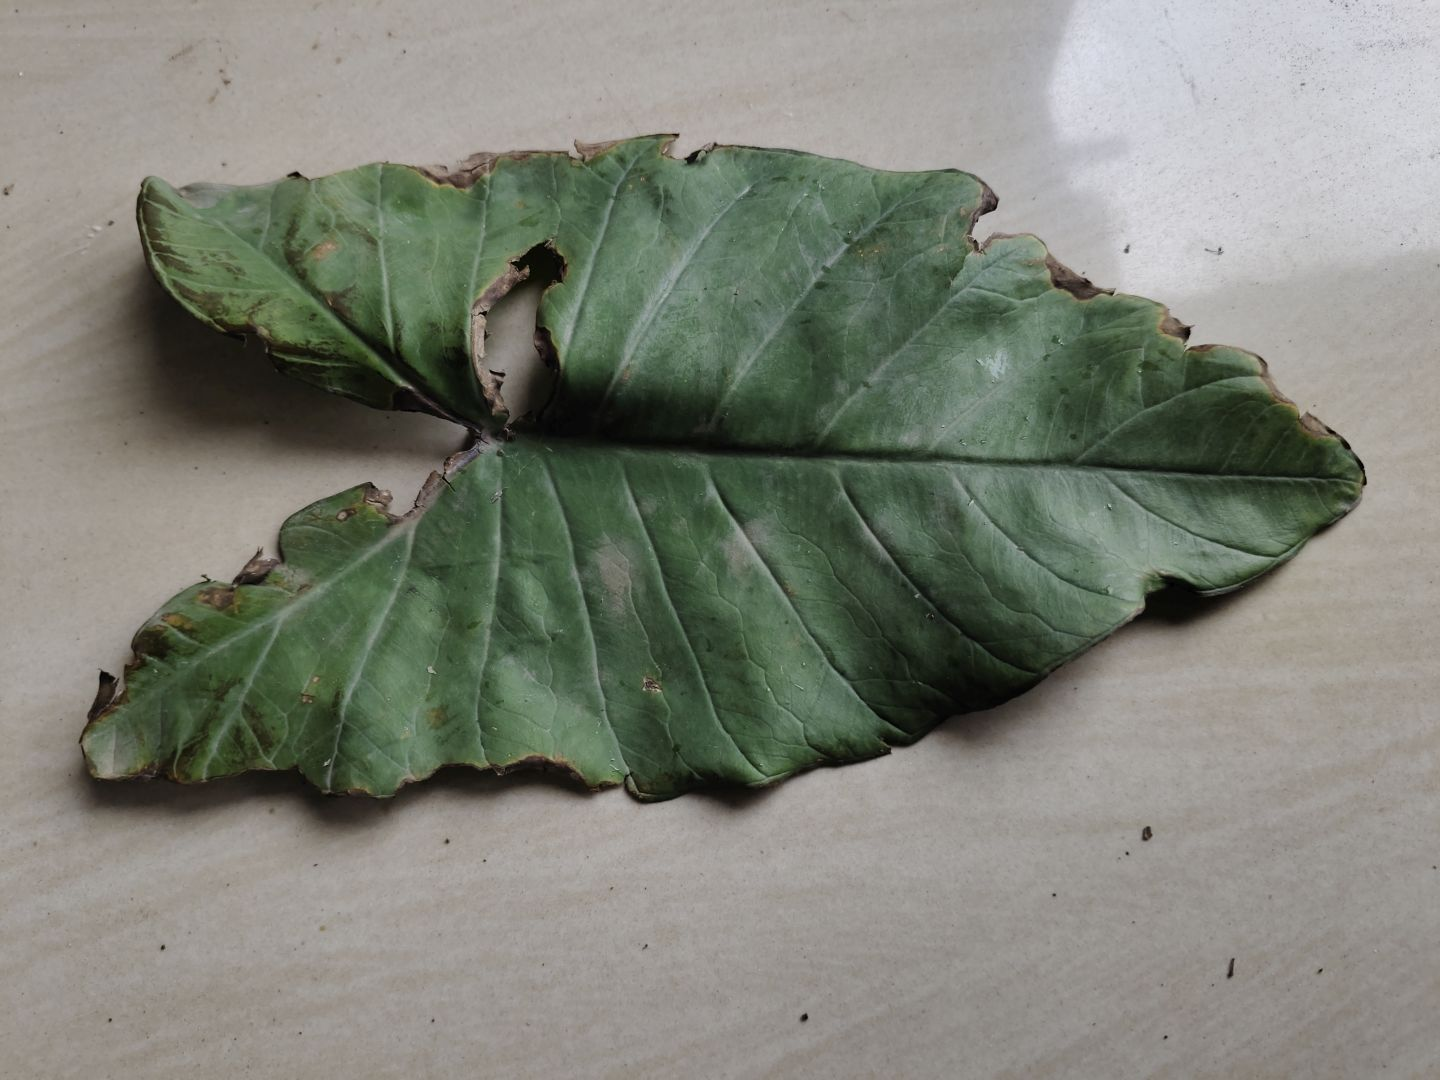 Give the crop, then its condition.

taro, leaf blight
